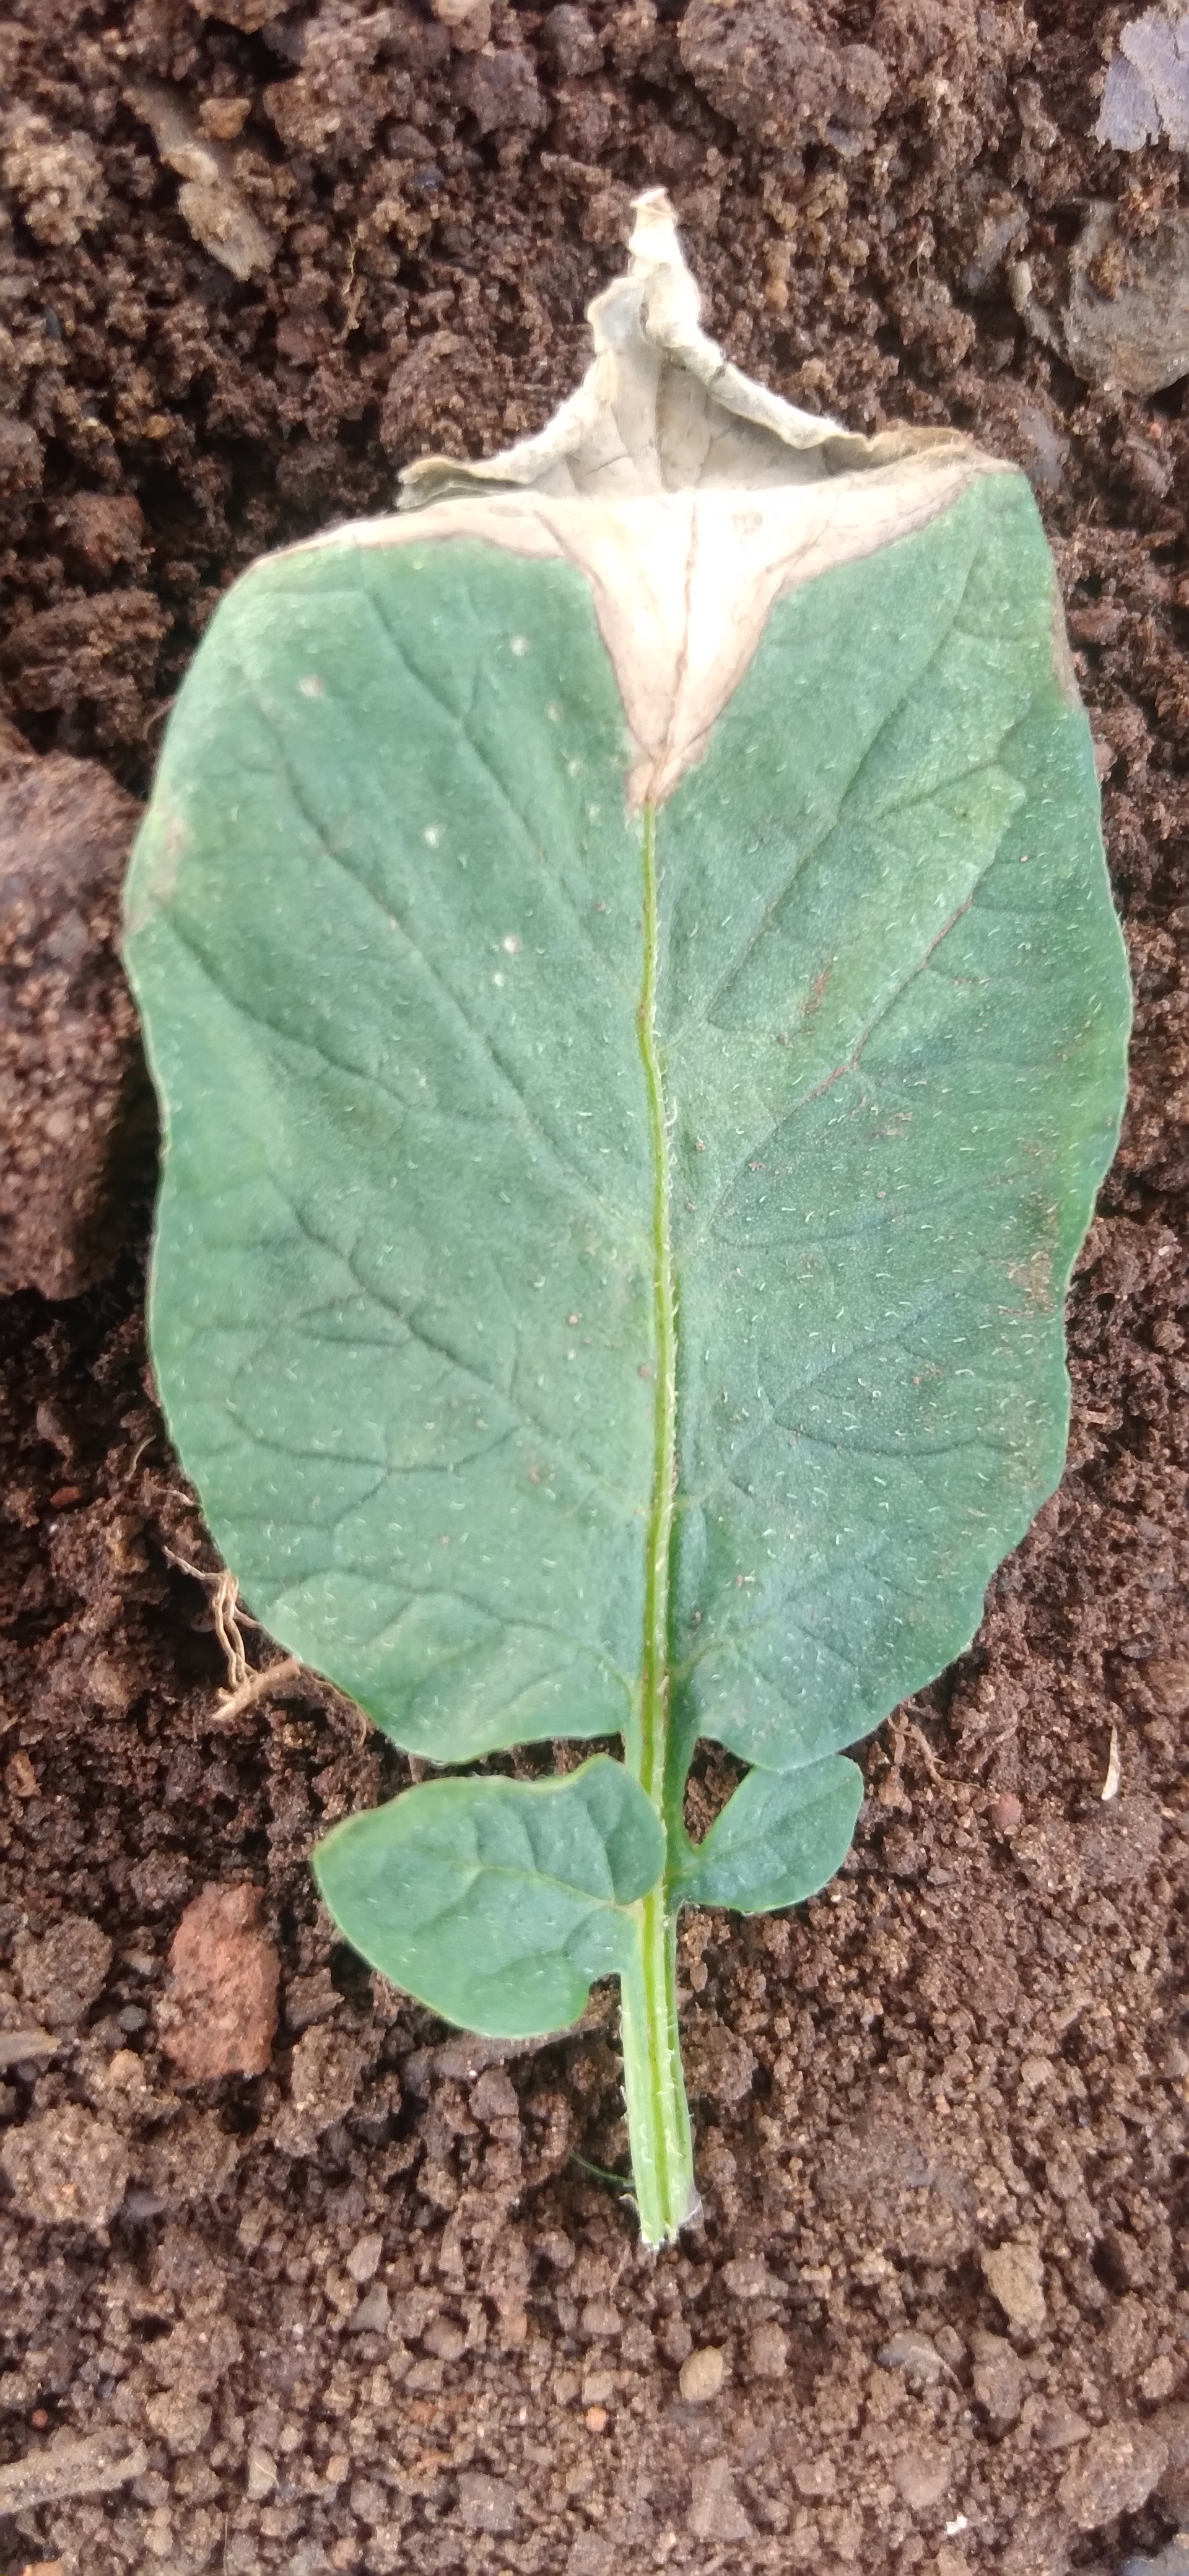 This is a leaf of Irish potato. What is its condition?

early blight
